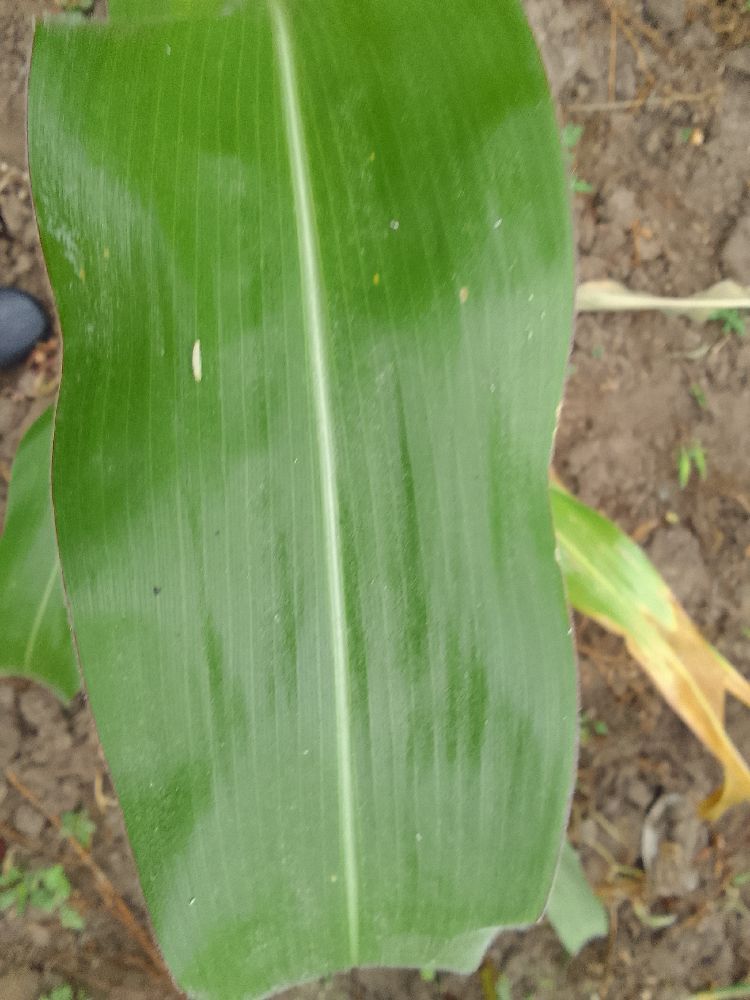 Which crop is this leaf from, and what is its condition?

maize, healthy
